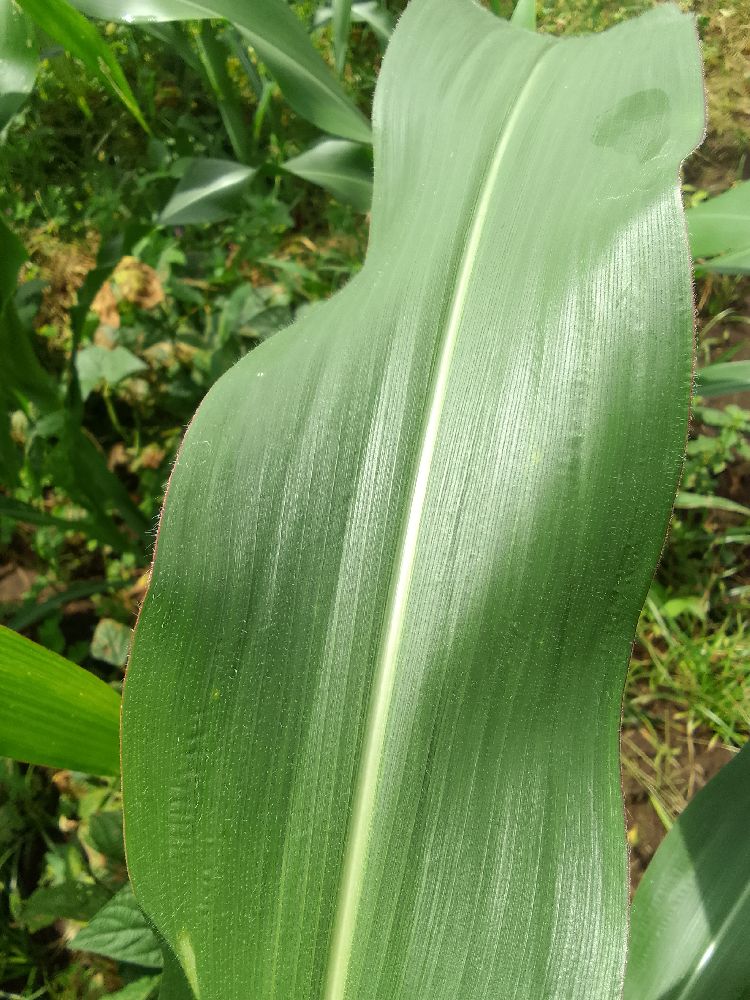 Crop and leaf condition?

maize, healthy
